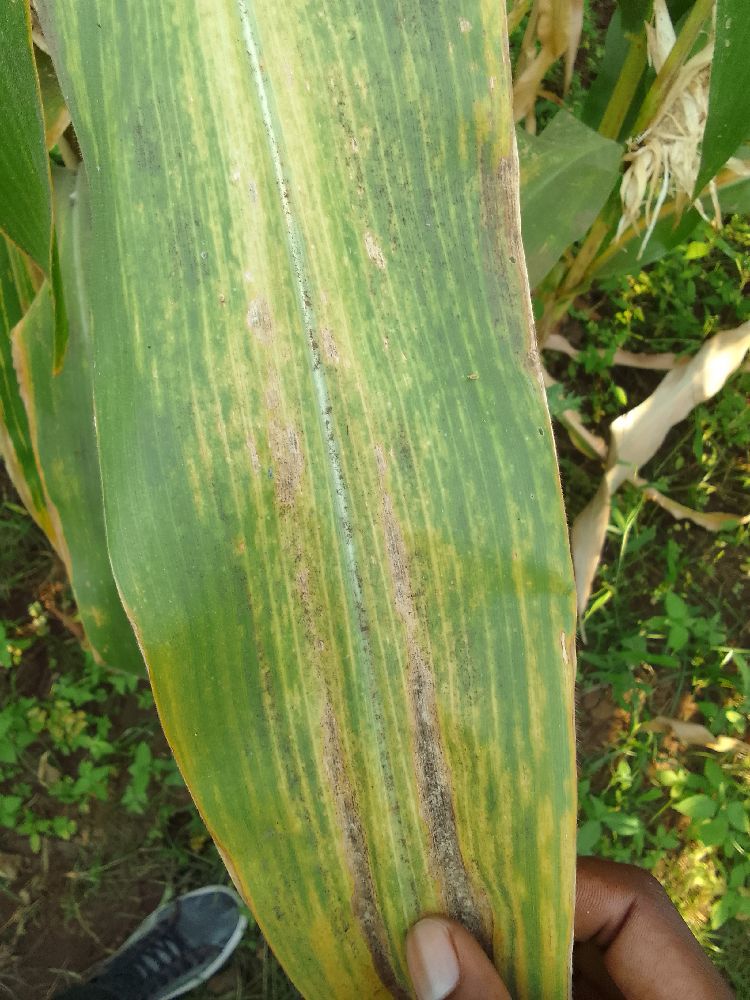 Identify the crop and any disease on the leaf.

maize, maize lethal necrosis
